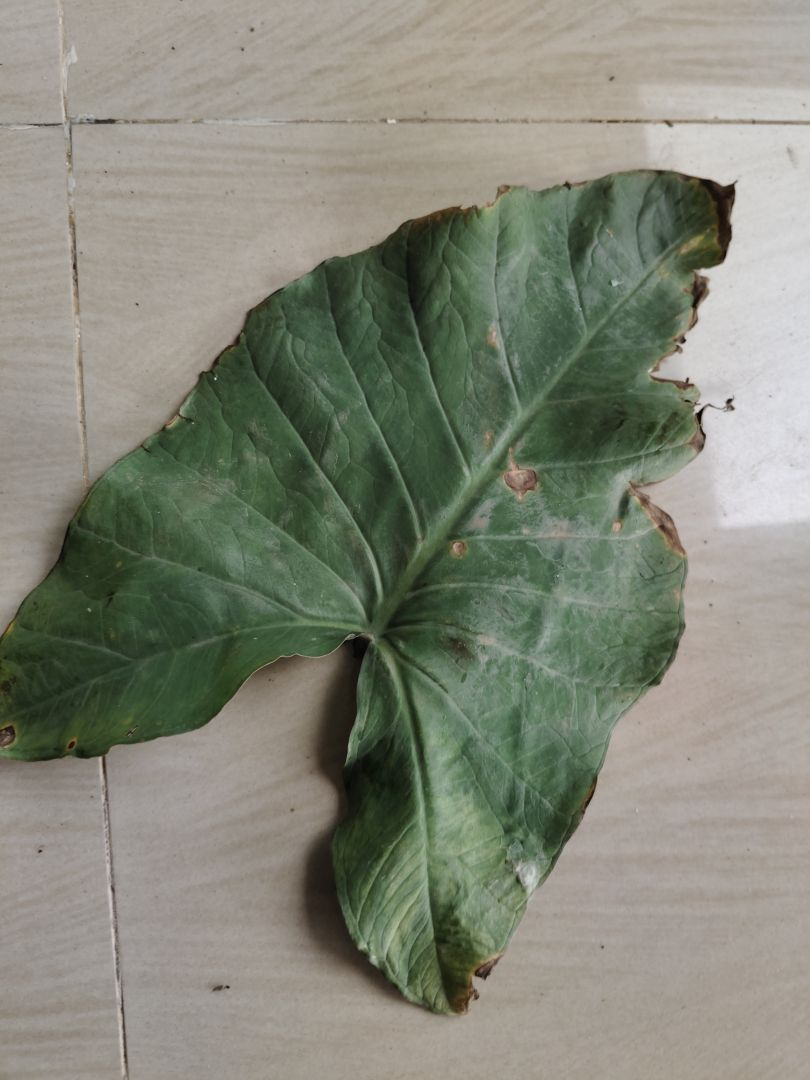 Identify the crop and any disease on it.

taro, leaf blight
